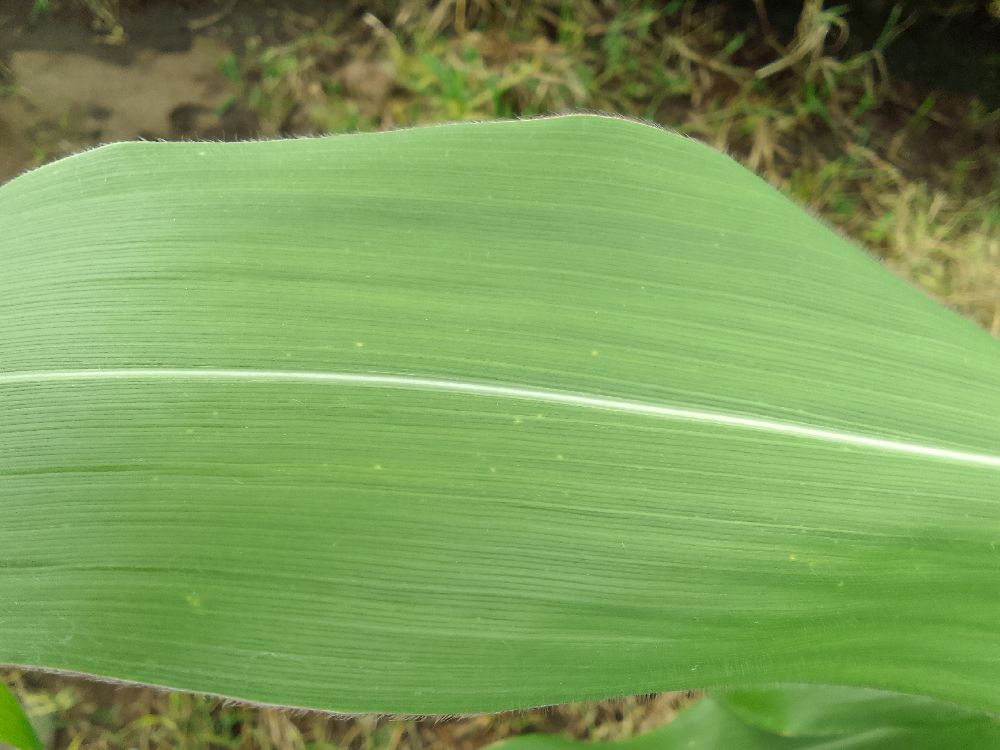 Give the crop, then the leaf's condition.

maize, healthy
